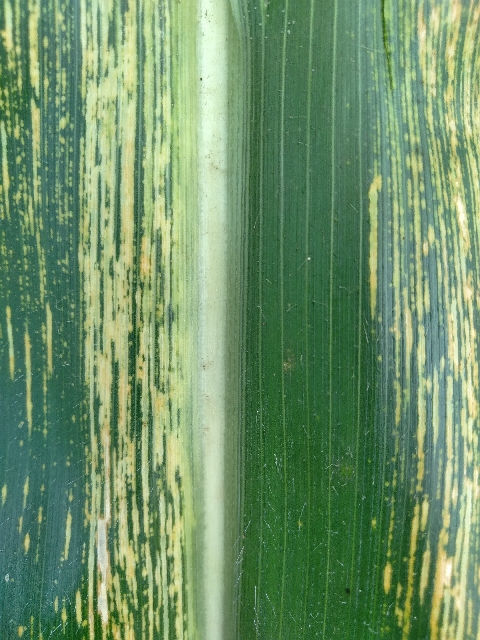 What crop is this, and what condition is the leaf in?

maize, maize streak virus
